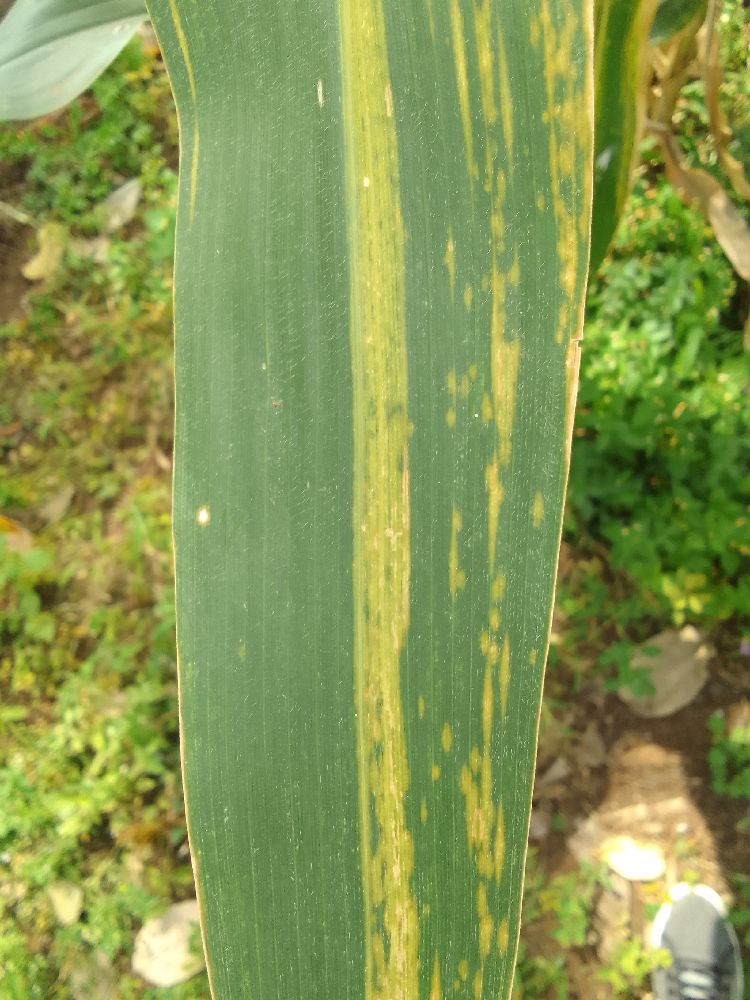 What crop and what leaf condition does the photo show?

maize, maize lethal necrosis
